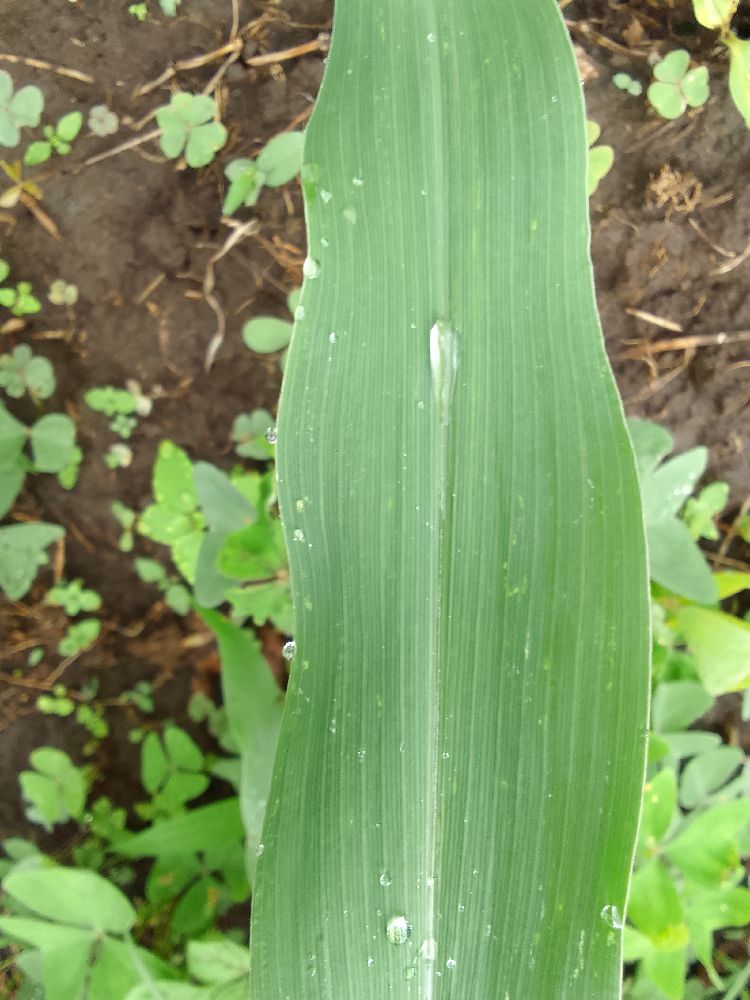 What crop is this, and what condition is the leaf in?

maize, healthy
